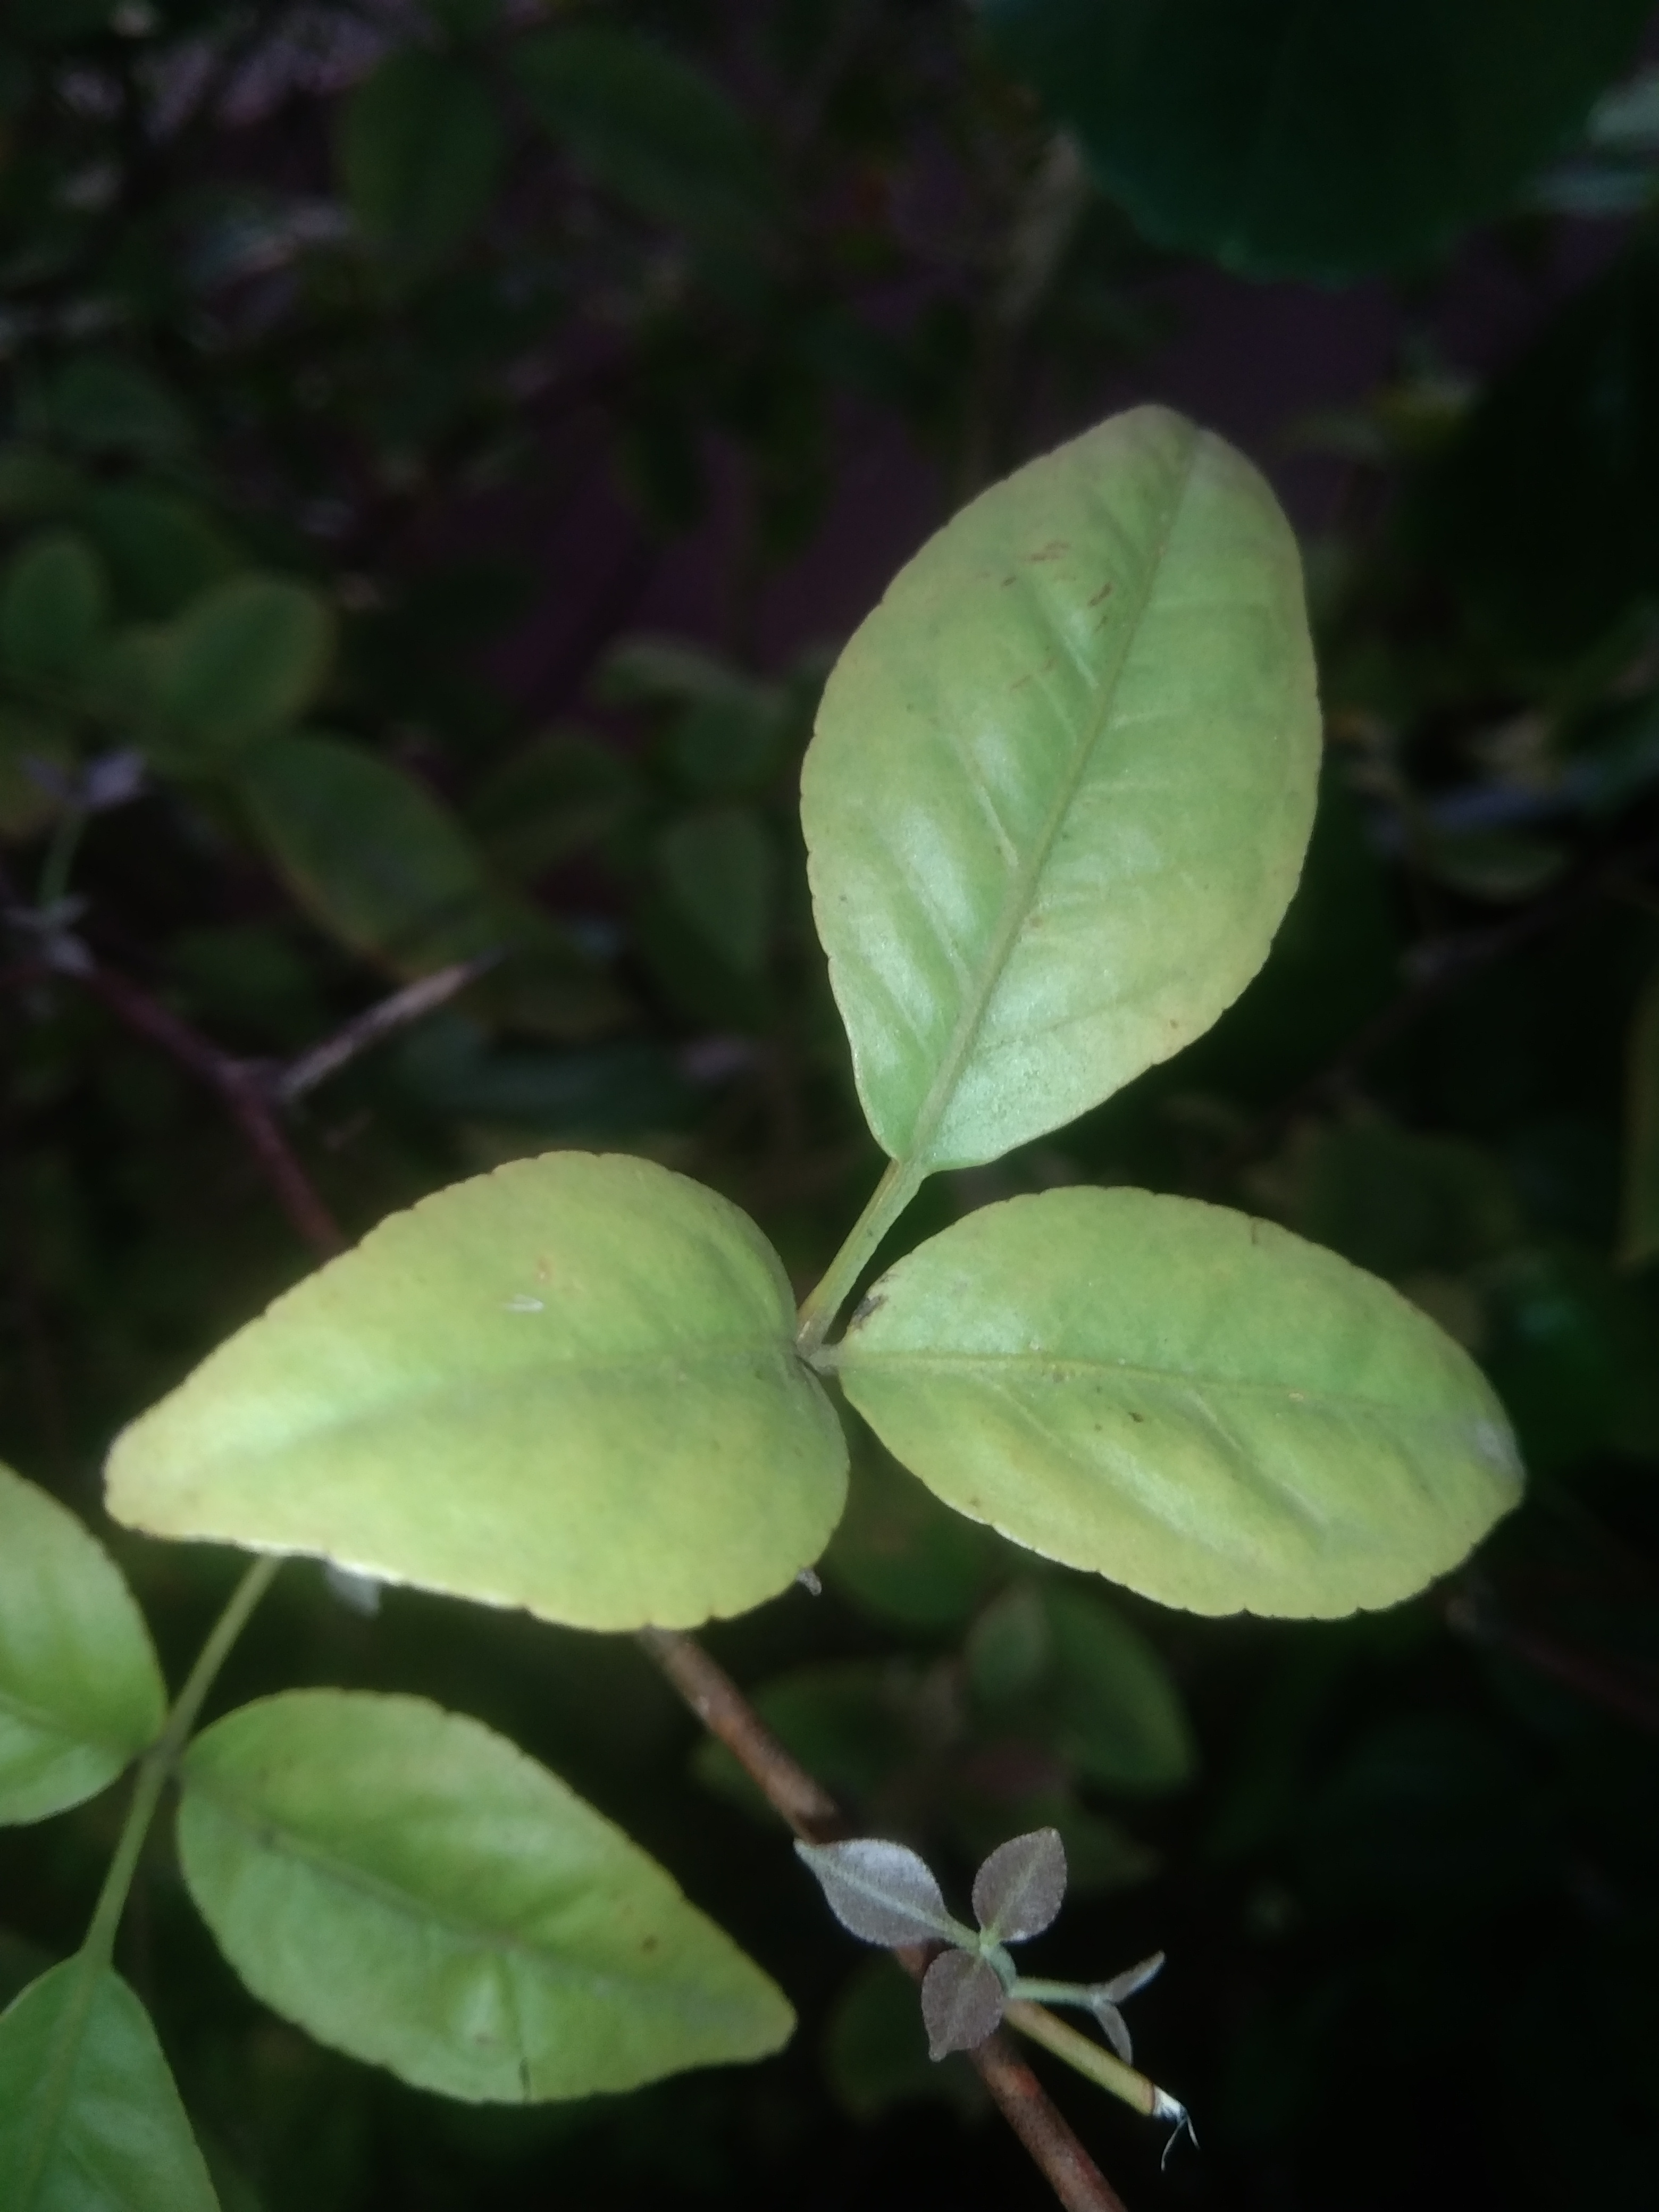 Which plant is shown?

wood apple
